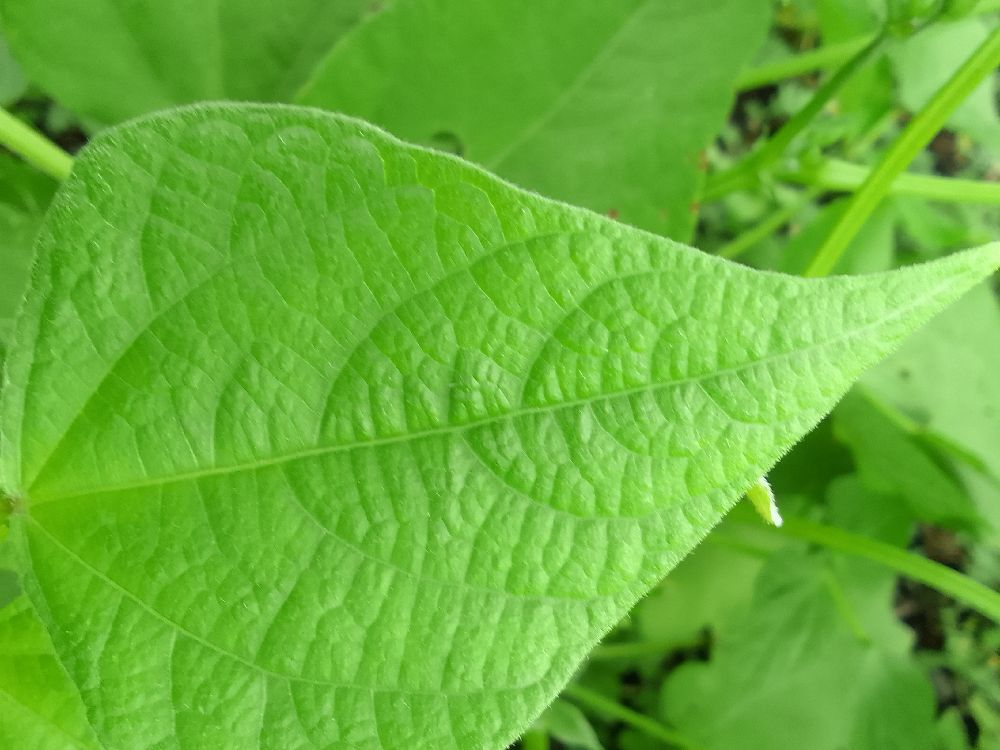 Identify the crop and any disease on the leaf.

common bean, healthy
